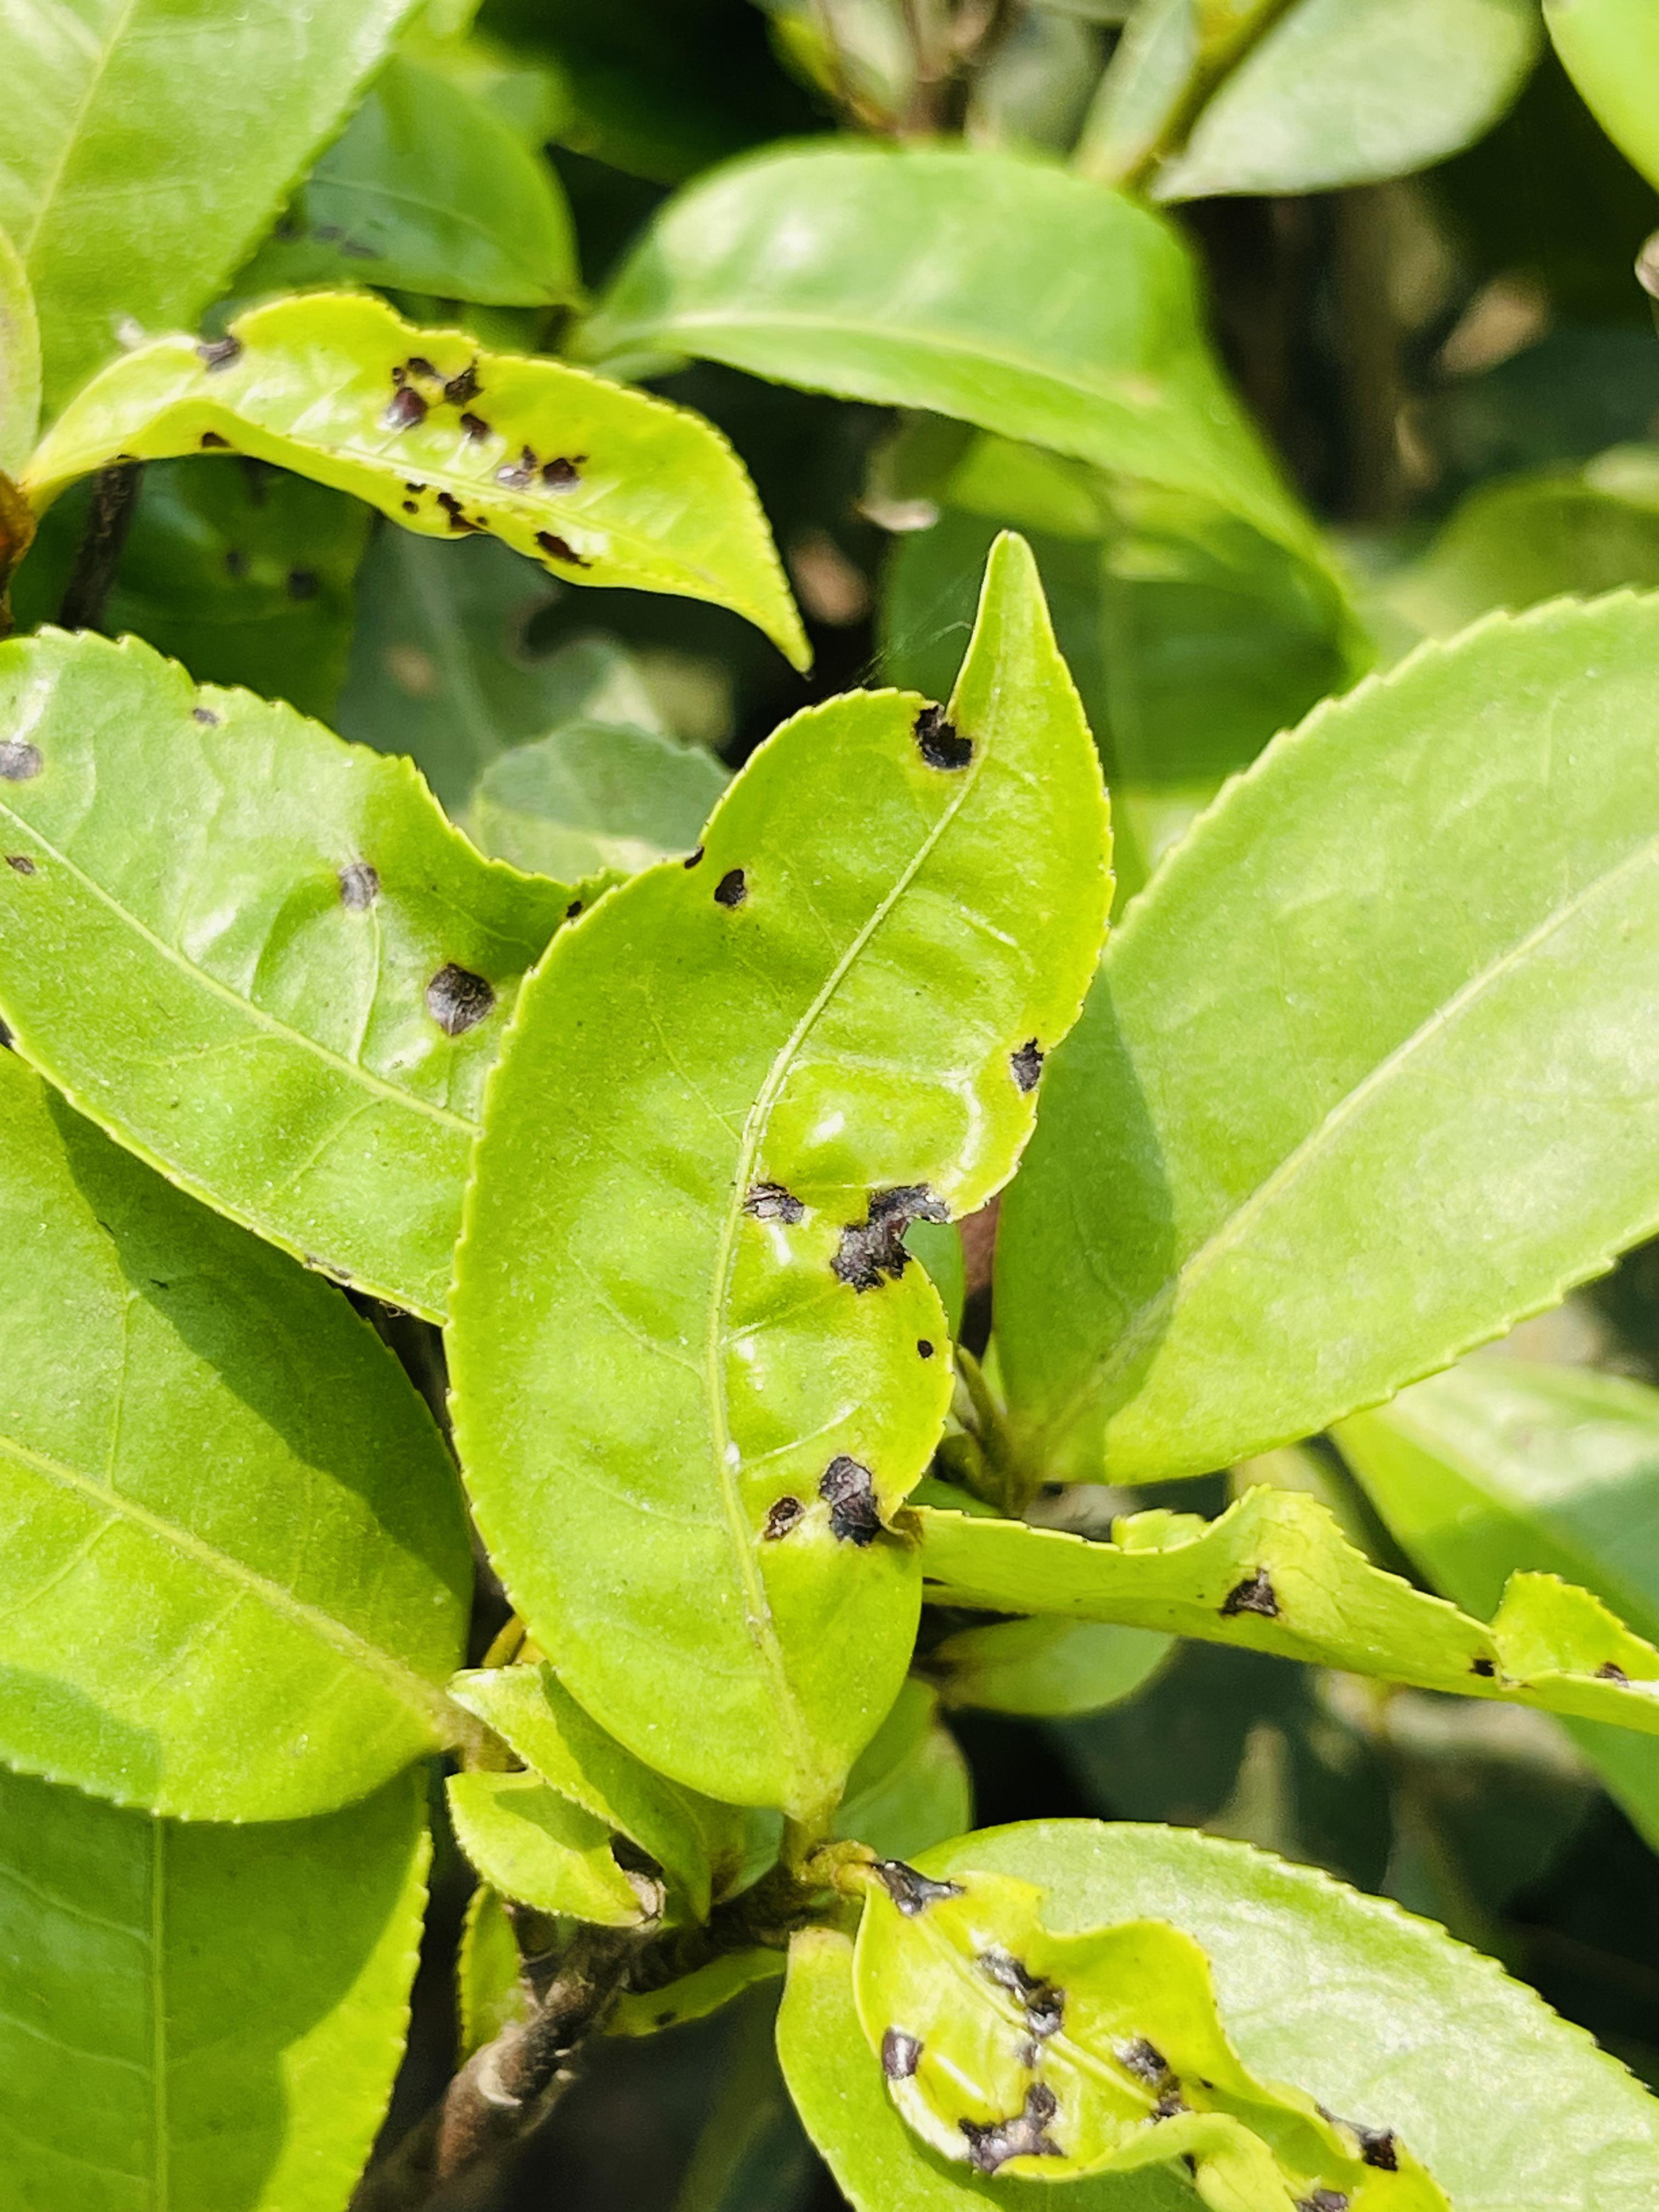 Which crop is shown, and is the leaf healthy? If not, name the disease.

tea, helopeltis
